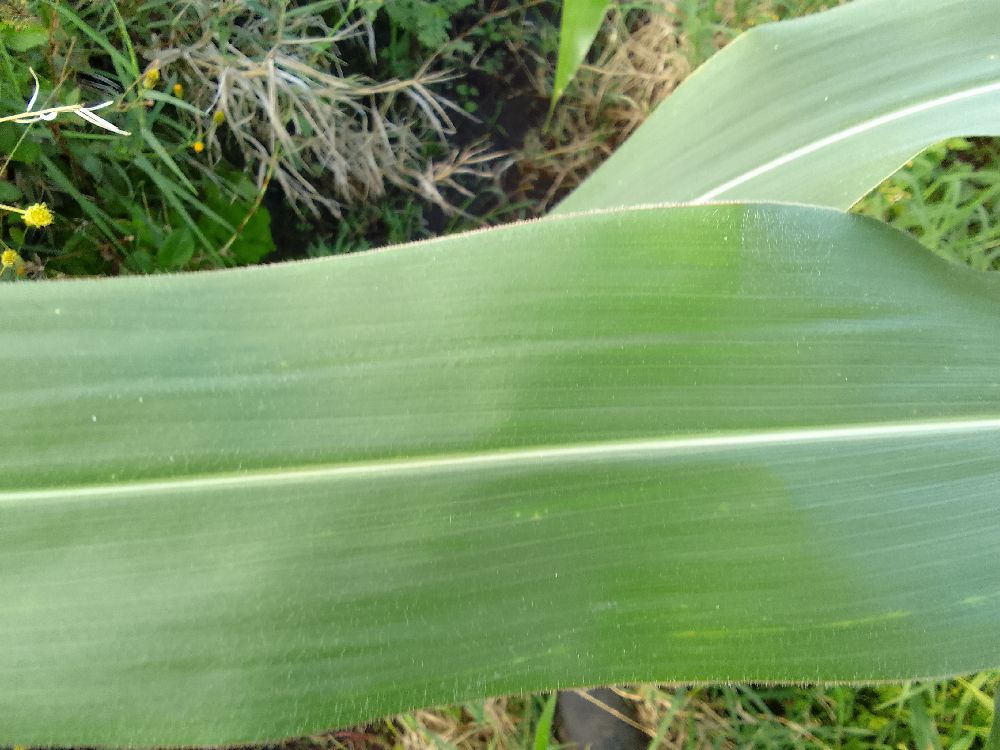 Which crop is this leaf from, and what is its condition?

maize, healthy
